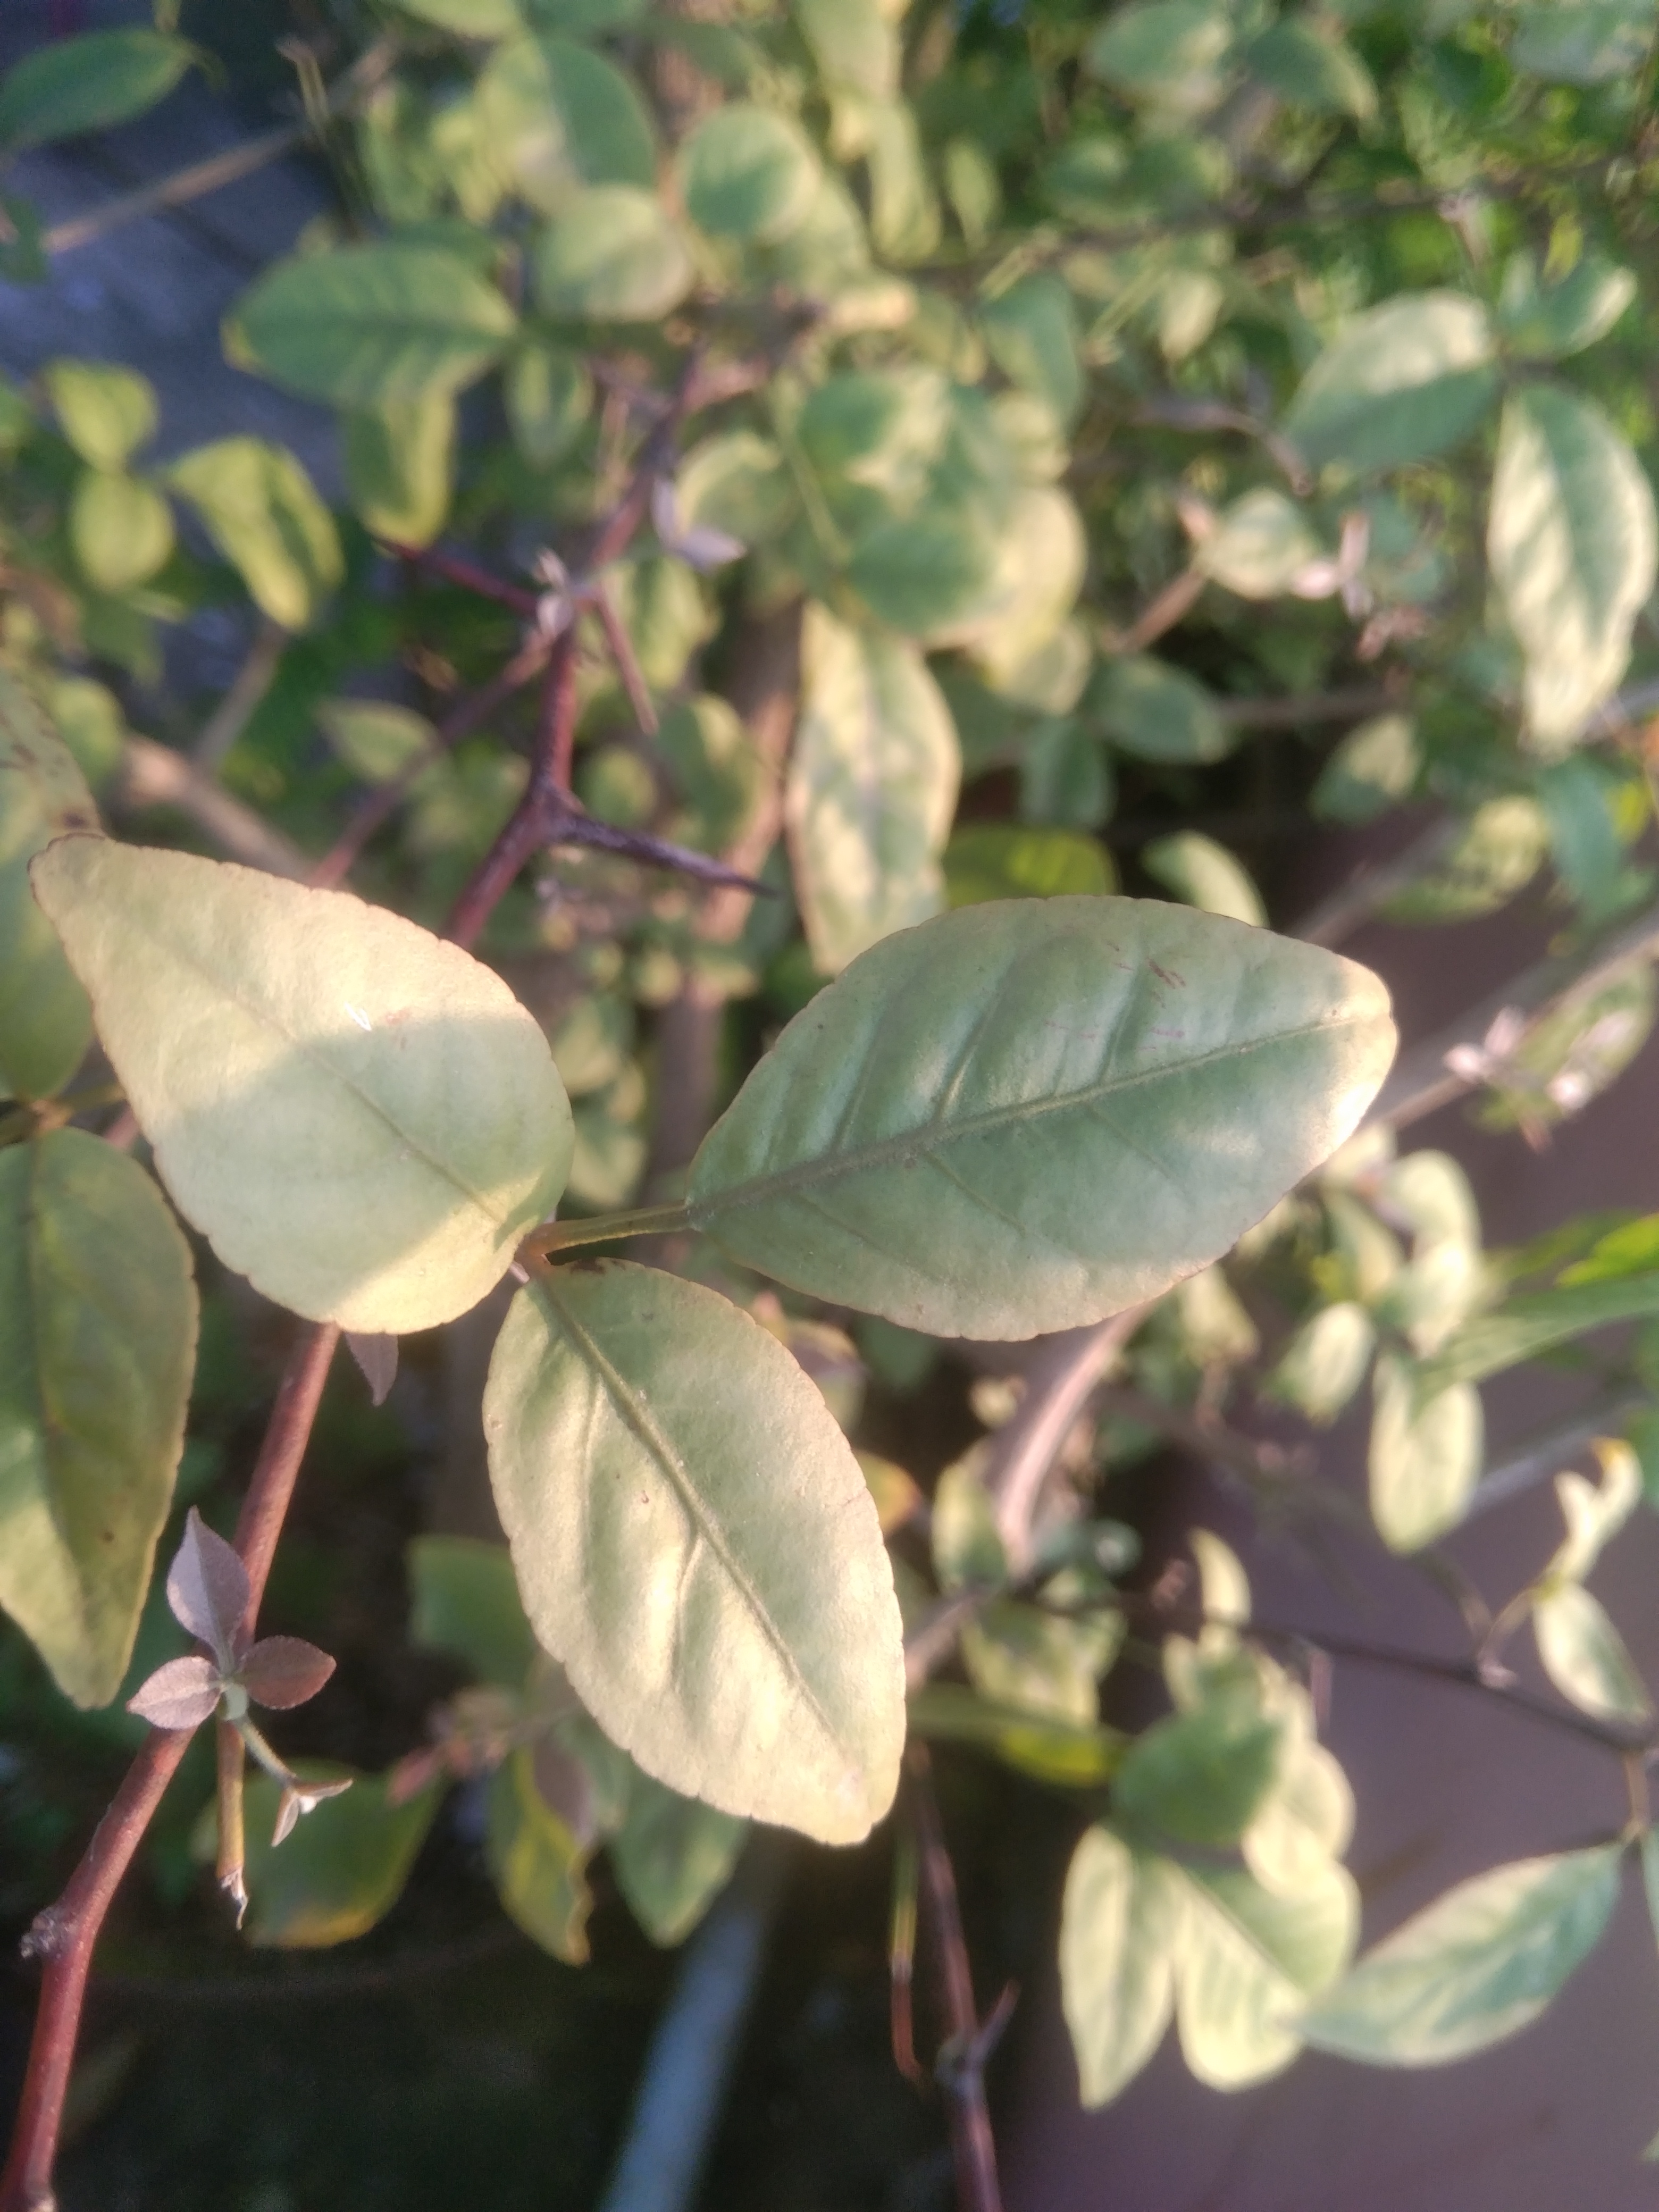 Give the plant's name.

wood apple
